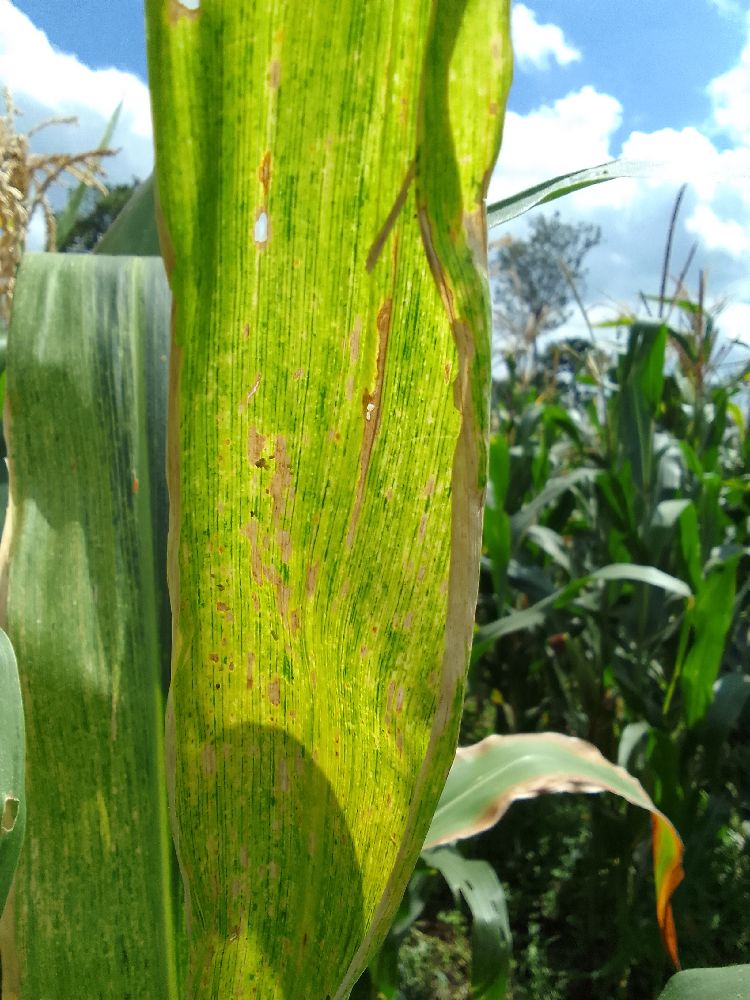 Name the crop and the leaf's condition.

maize, maize lethal necrosis
